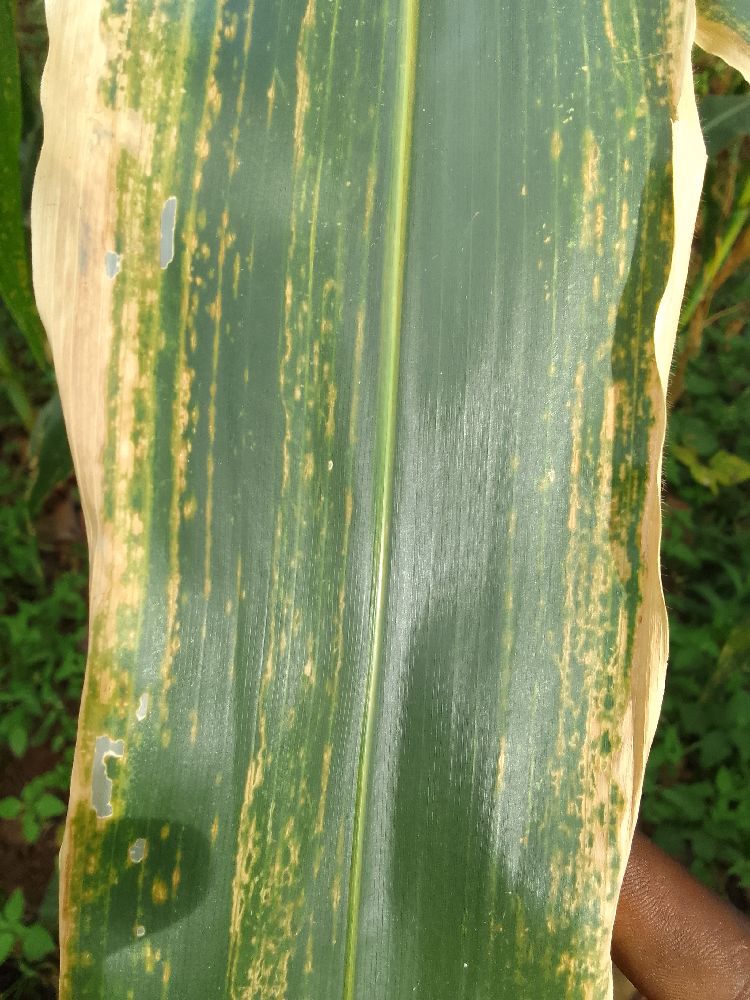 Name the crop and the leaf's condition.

maize, maize lethal necrosis
